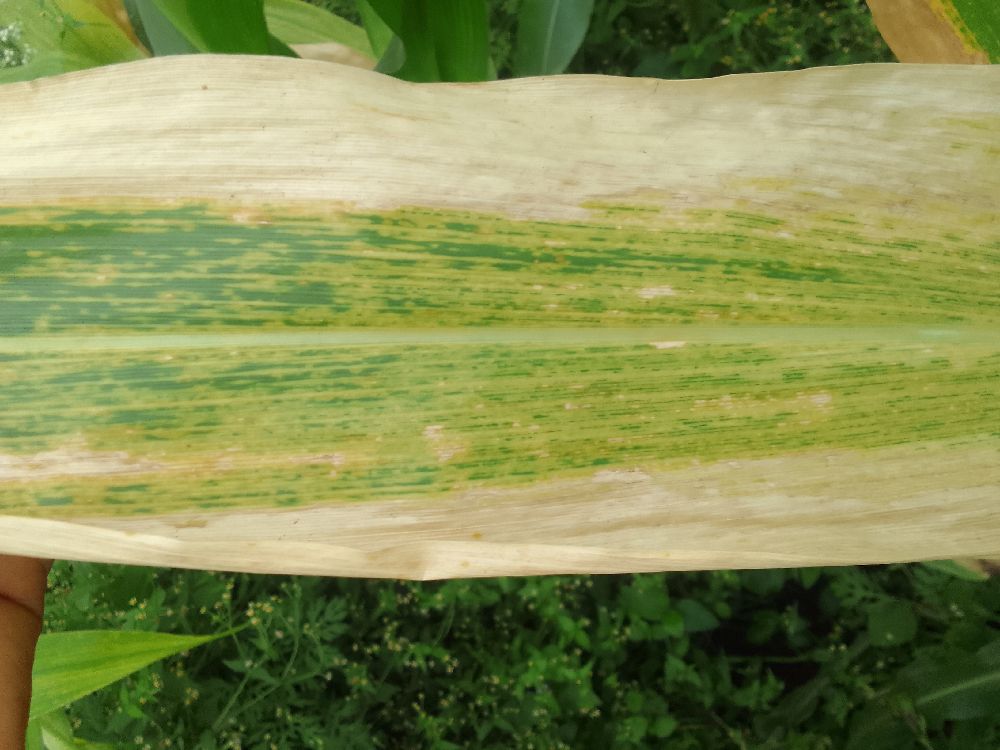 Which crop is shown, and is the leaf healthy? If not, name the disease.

maize, maize lethal necrosis
